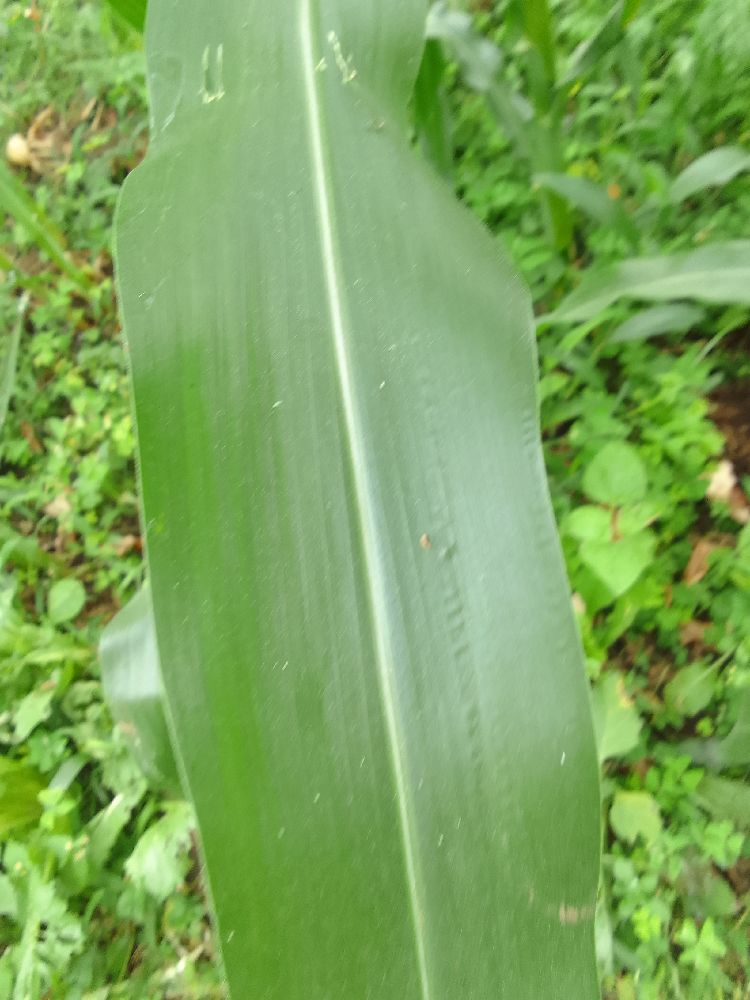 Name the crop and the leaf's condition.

maize, healthy
